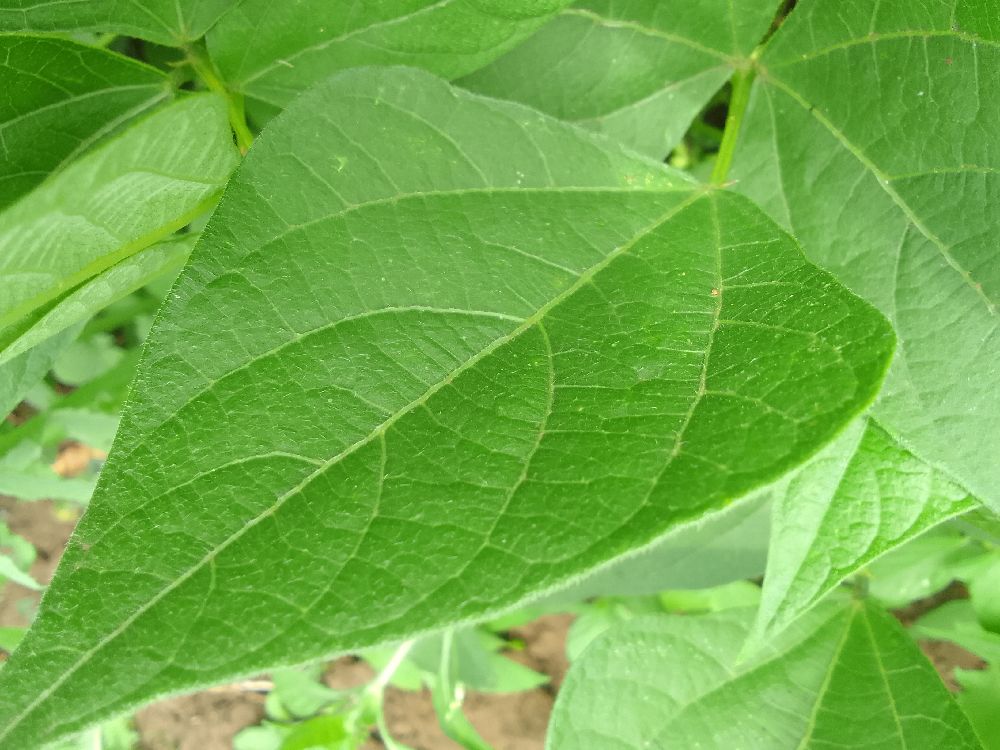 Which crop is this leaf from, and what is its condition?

common bean, healthy
